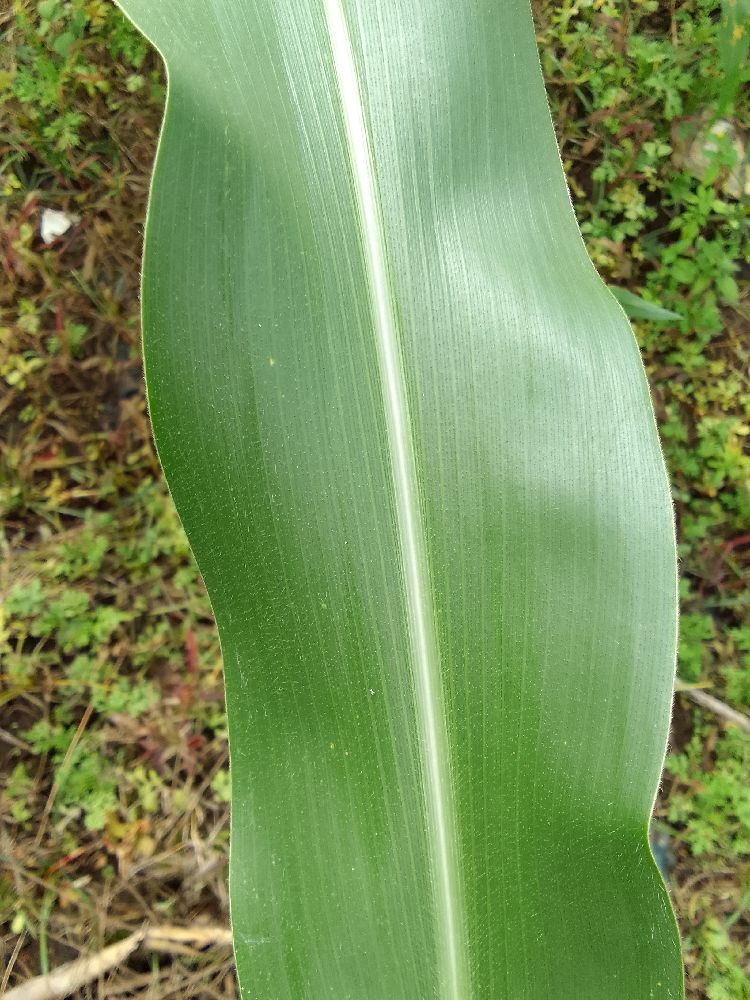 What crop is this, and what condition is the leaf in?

maize, healthy
